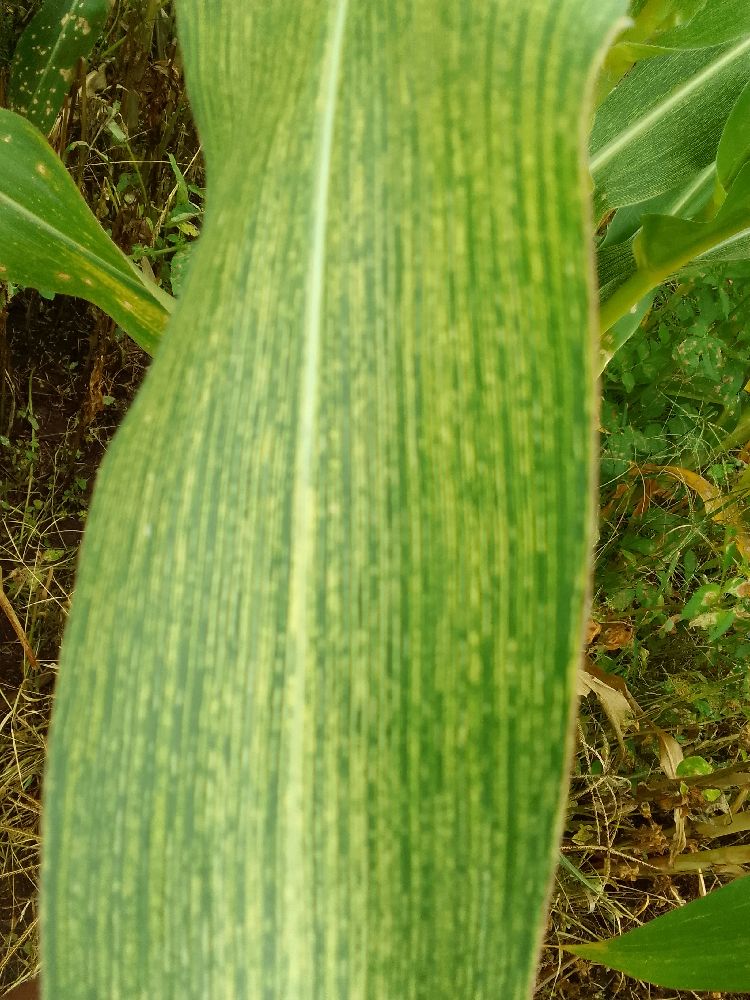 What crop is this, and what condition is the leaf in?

maize, maize streak virus
